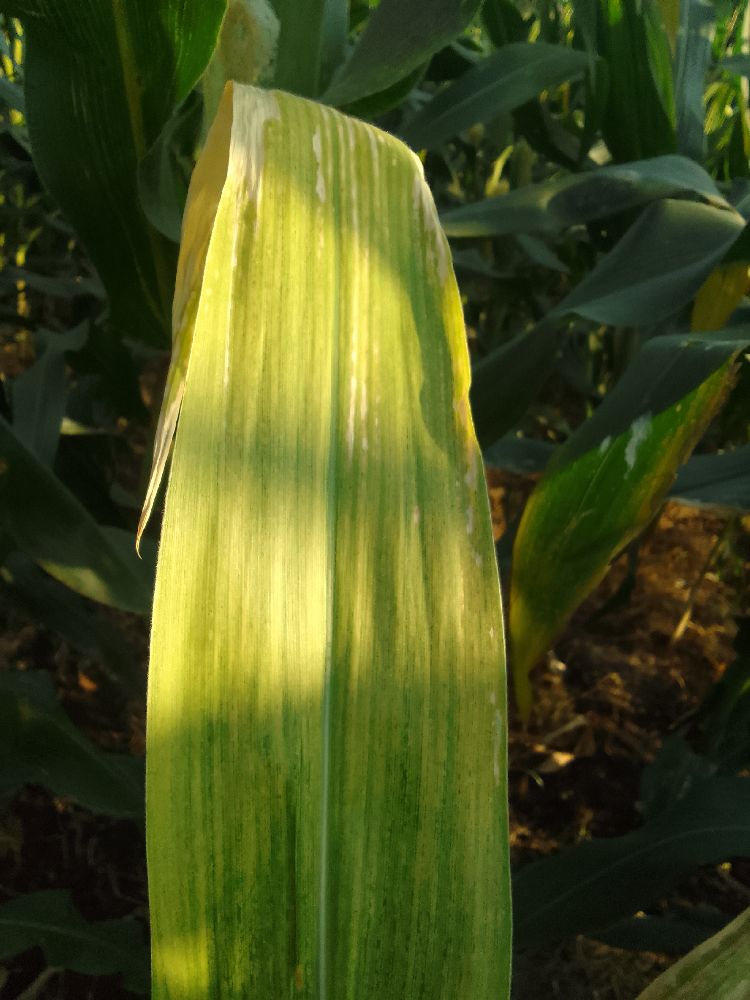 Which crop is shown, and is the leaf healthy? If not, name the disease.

maize, maize lethal necrosis
